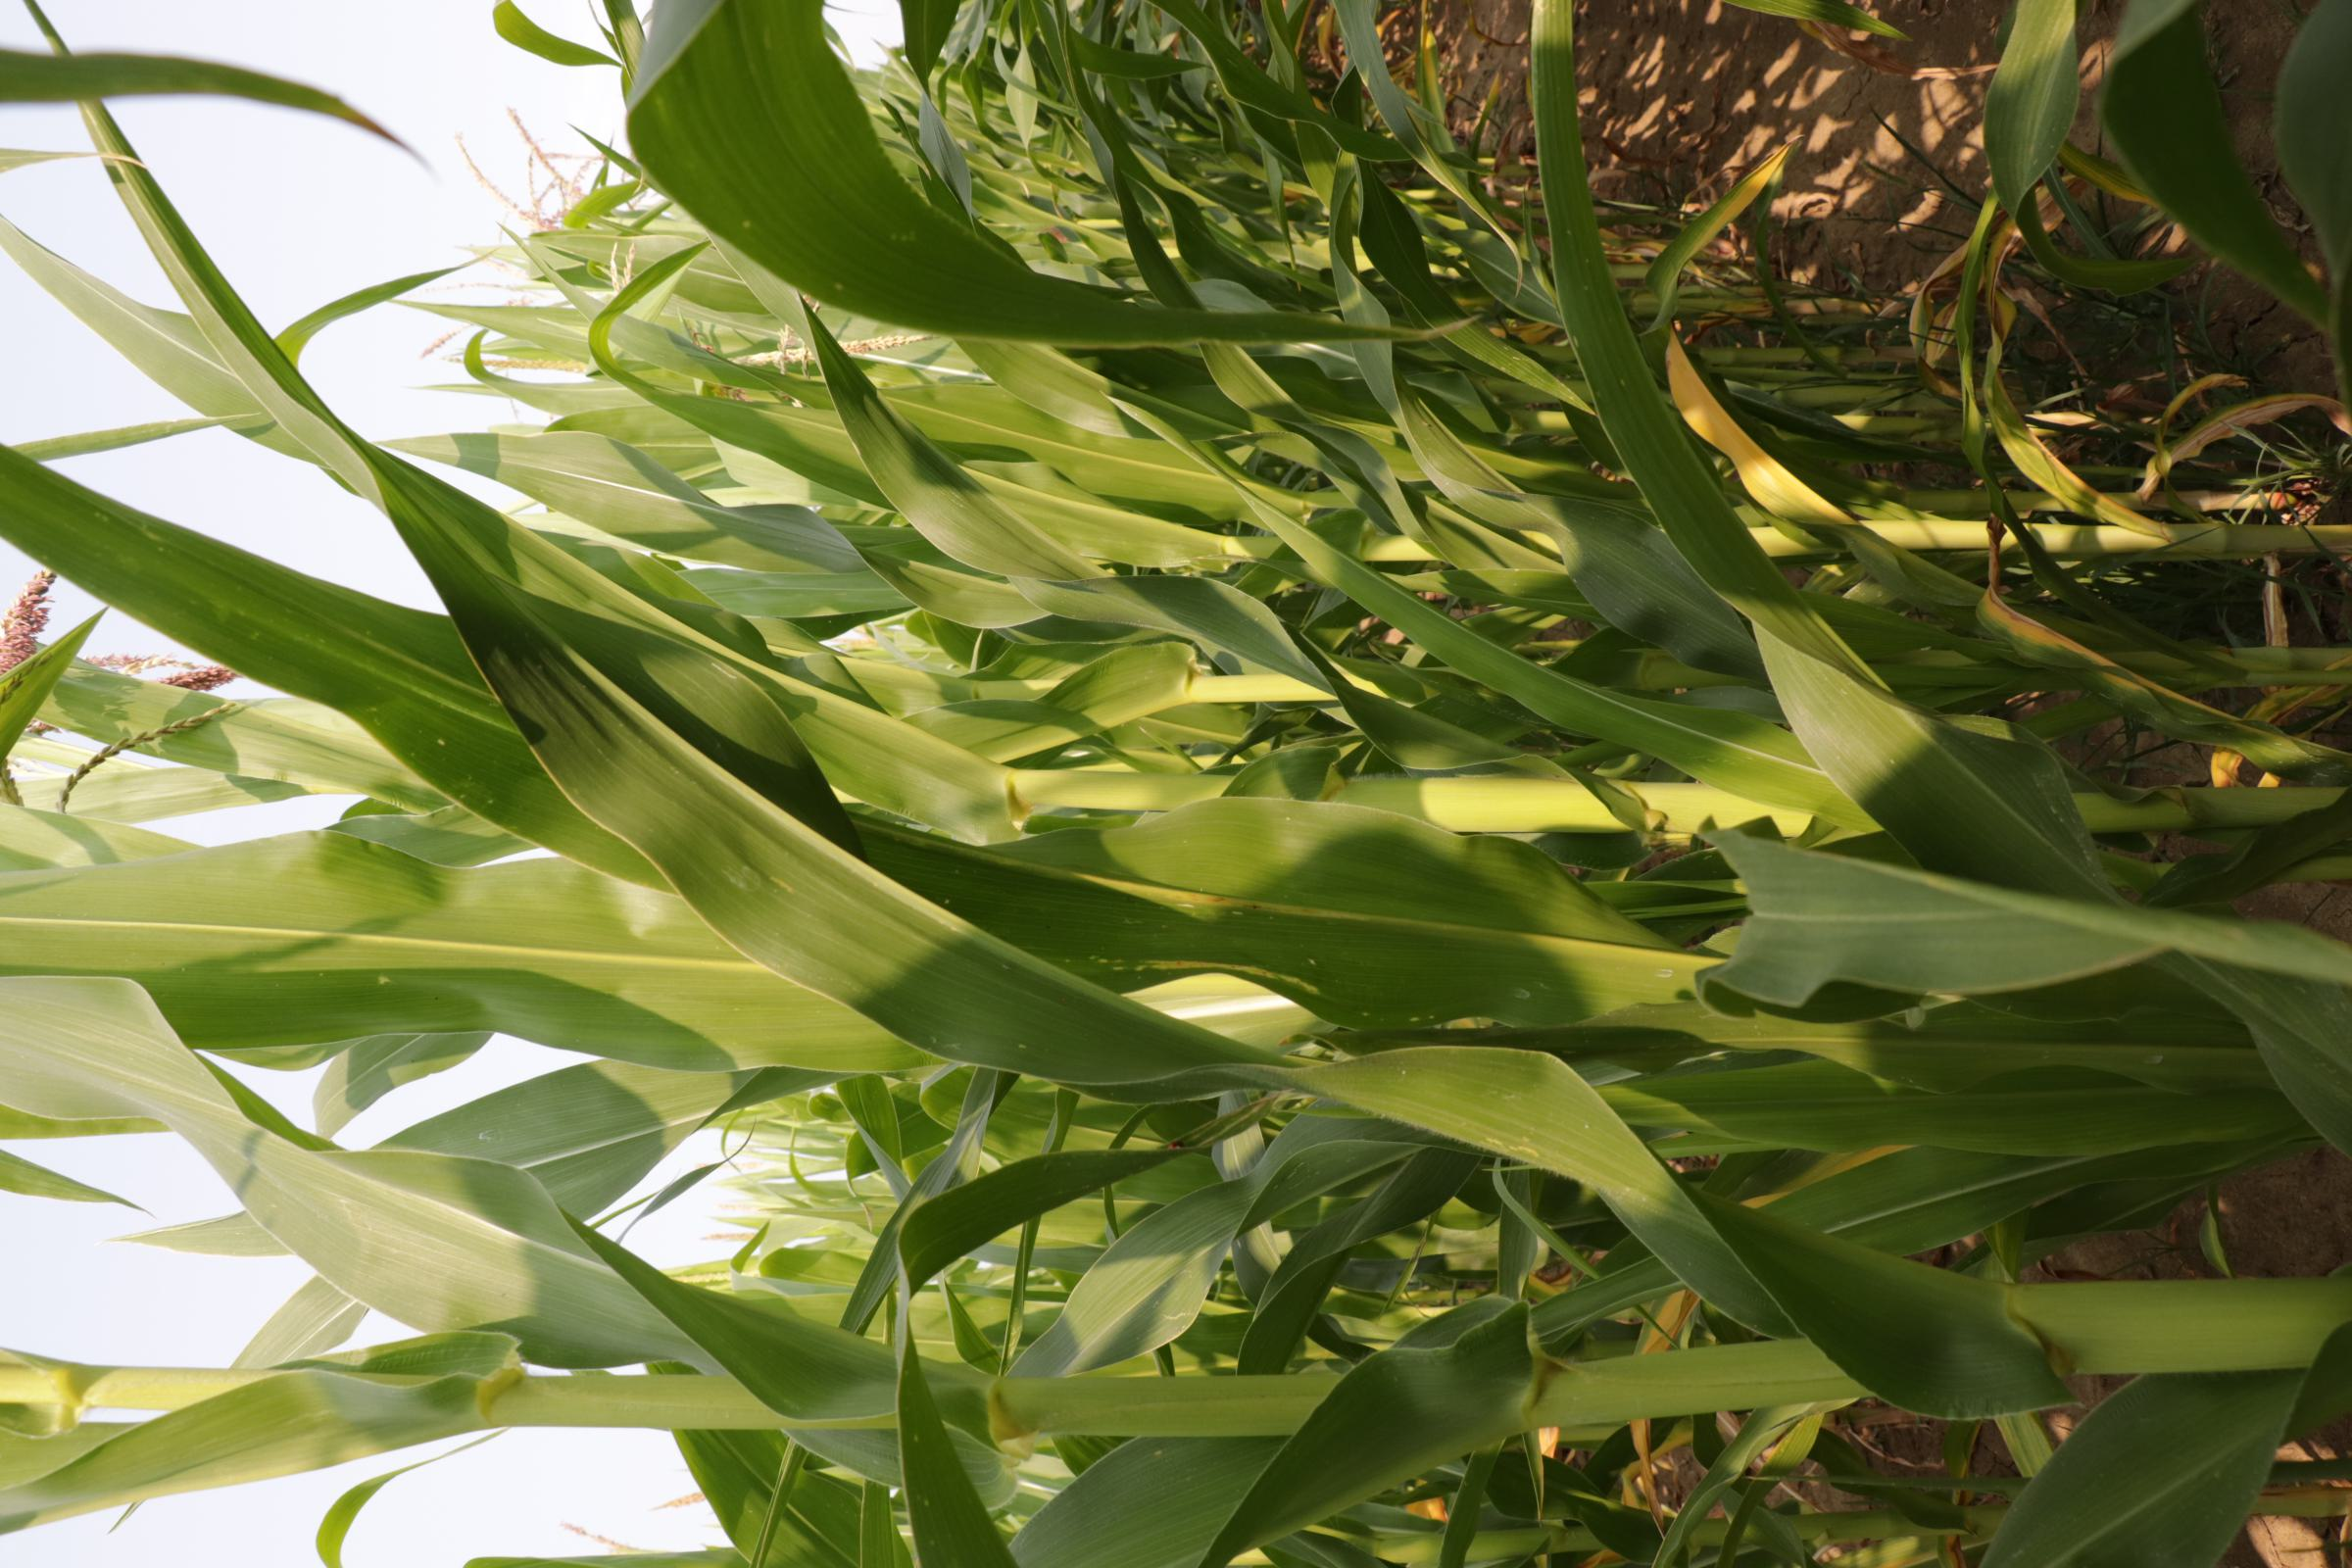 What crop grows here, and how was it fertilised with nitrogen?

maize, reduced nitrogen fertilisation
